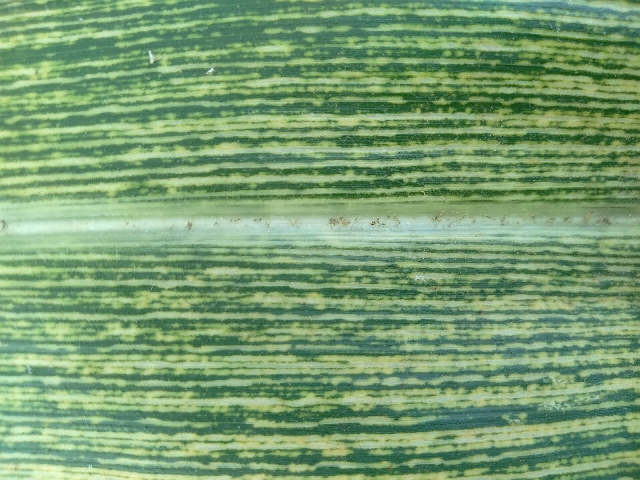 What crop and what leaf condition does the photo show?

maize, maize streak virus
